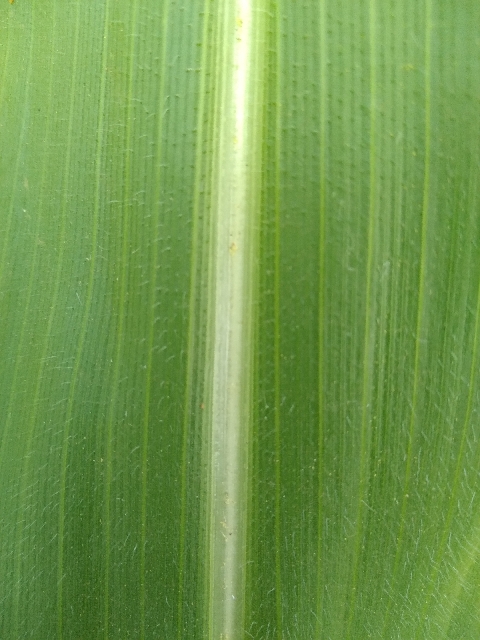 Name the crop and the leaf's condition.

maize, healthy
